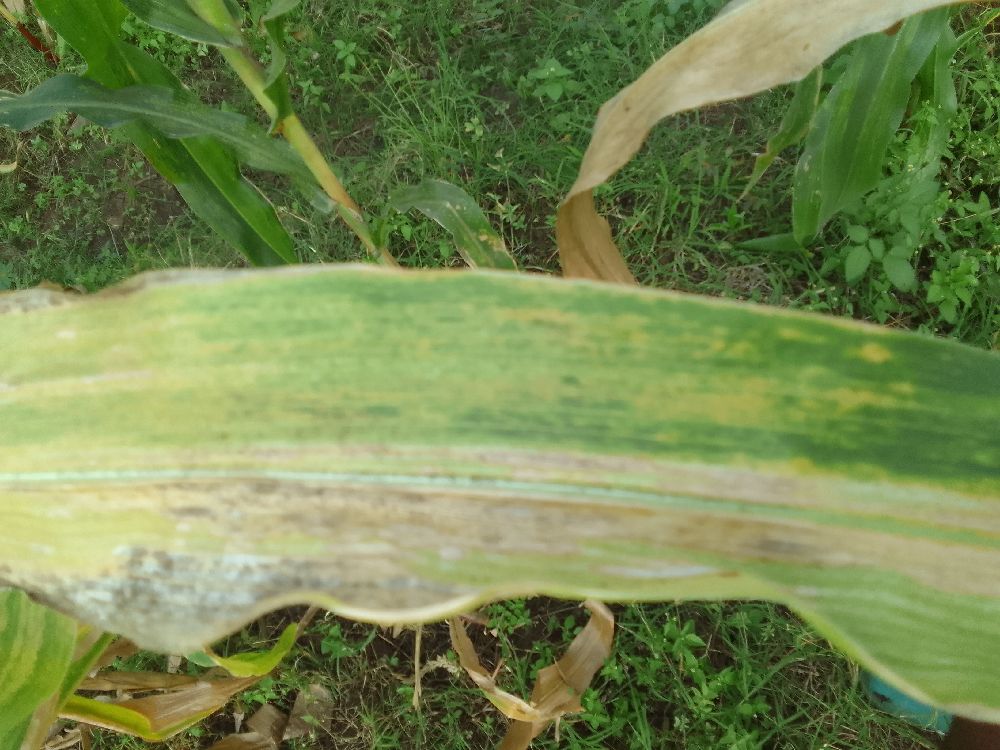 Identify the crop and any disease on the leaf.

maize, maize lethal necrosis
